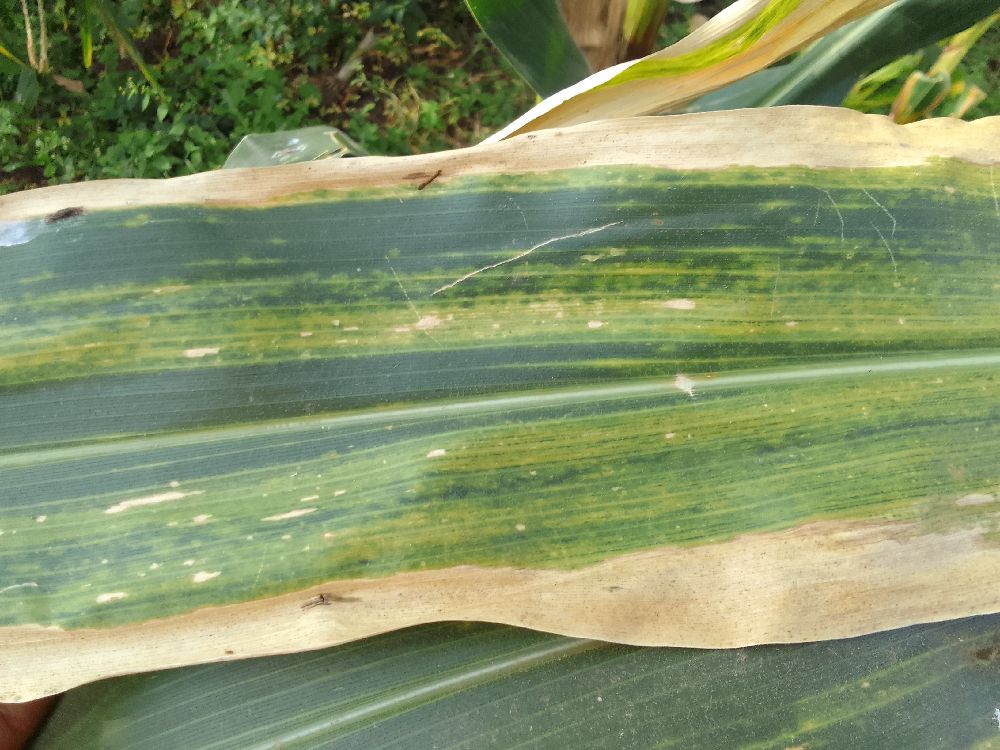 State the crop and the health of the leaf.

maize, maize lethal necrosis
